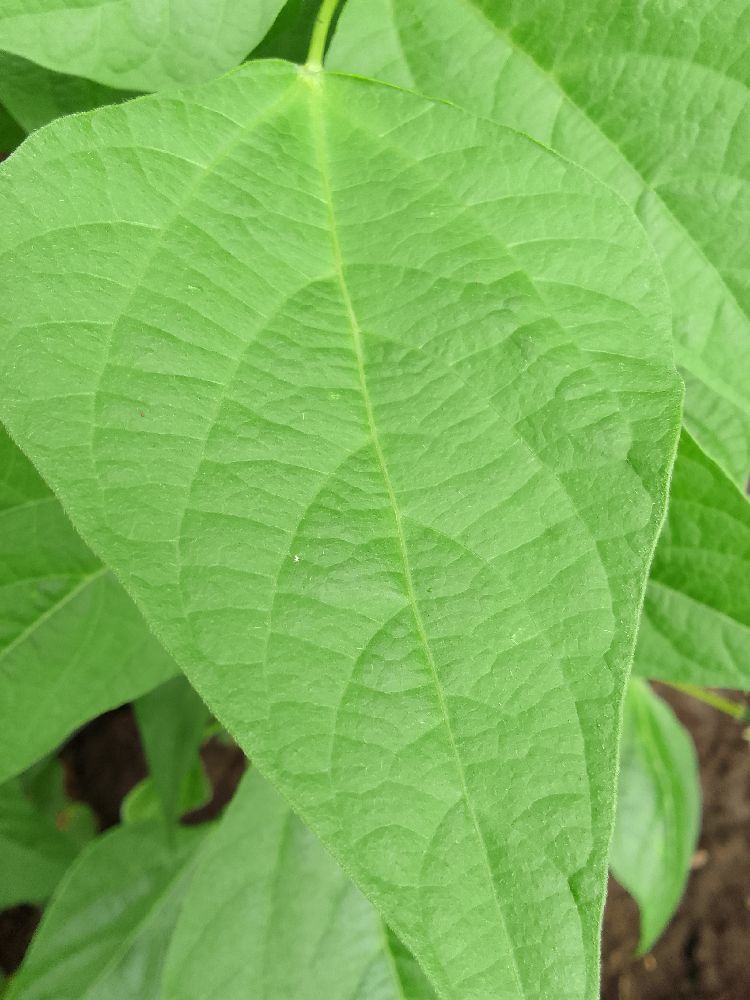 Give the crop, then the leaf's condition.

common bean, healthy
